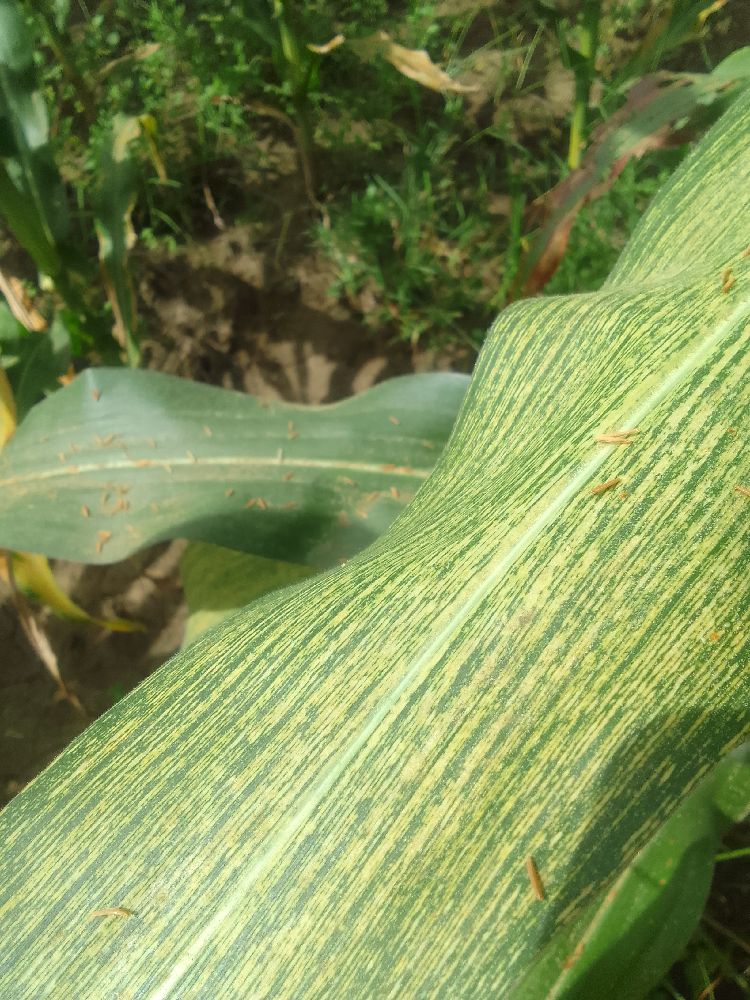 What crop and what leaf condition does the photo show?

maize, maize streak virus
